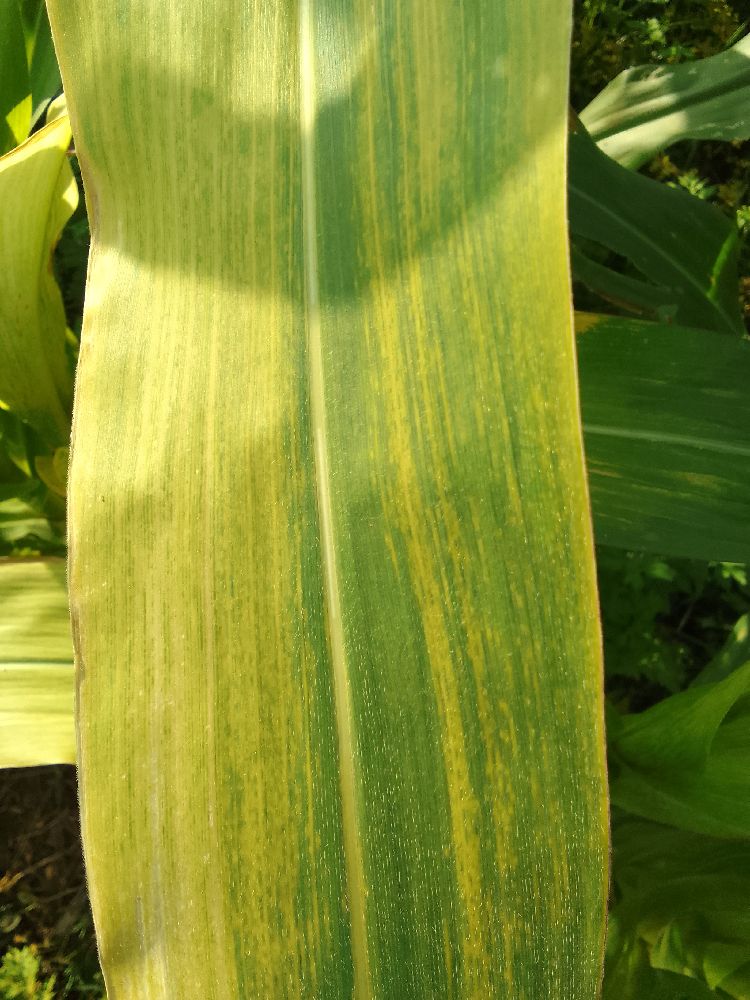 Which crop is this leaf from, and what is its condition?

maize, maize lethal necrosis
